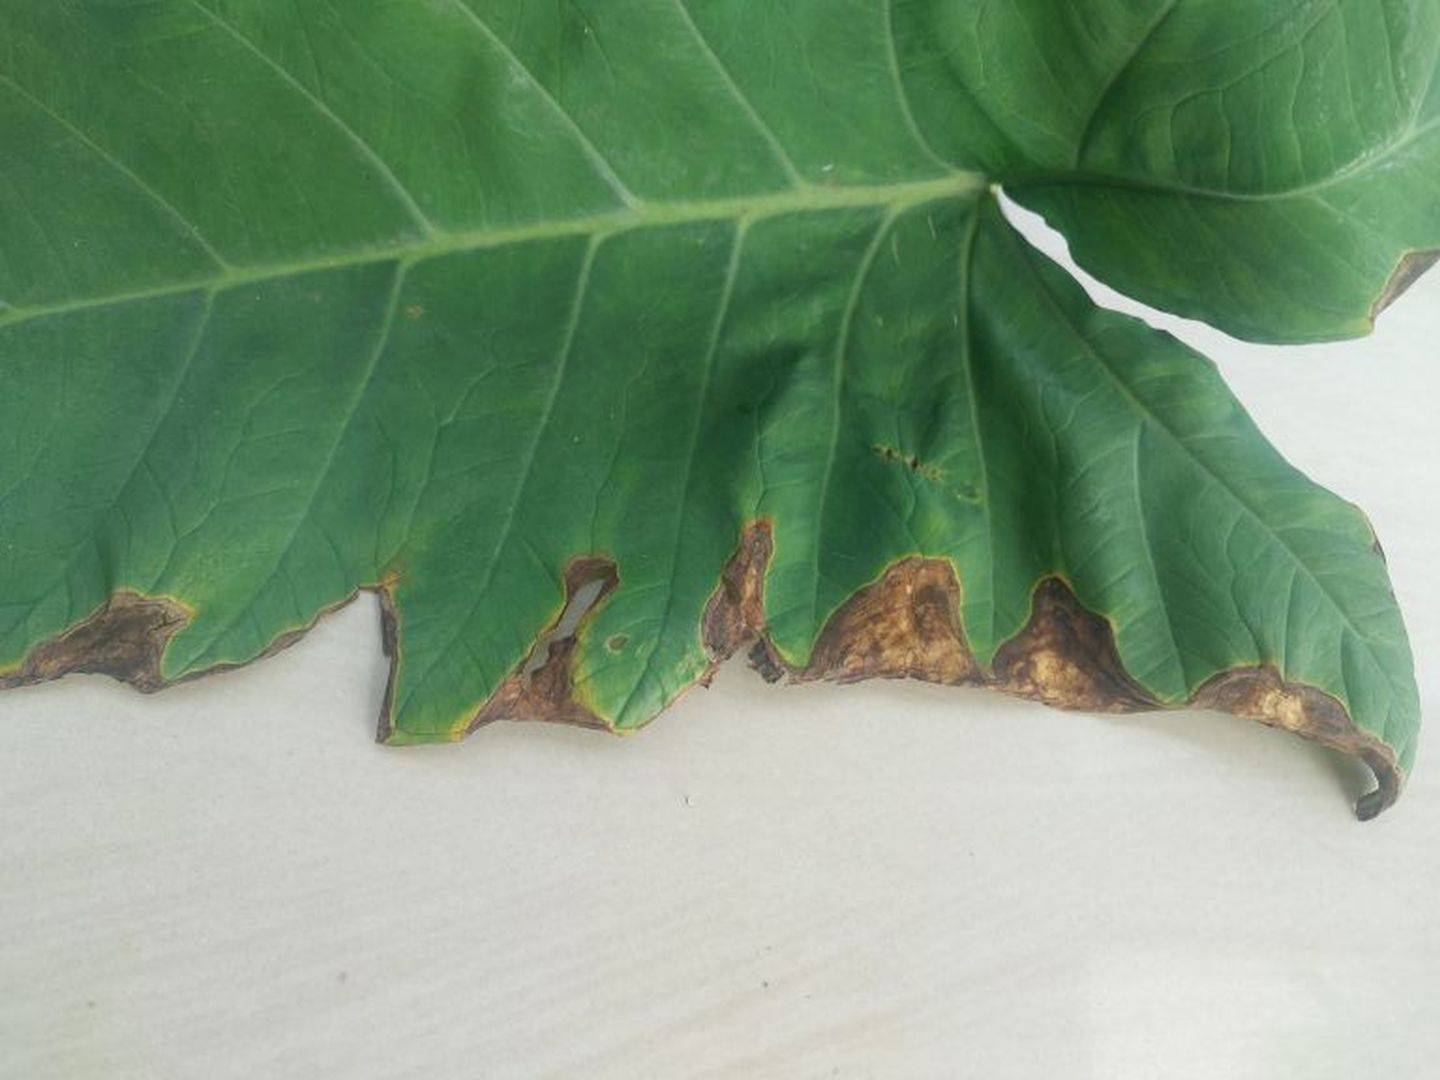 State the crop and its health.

taro, leaf blight
